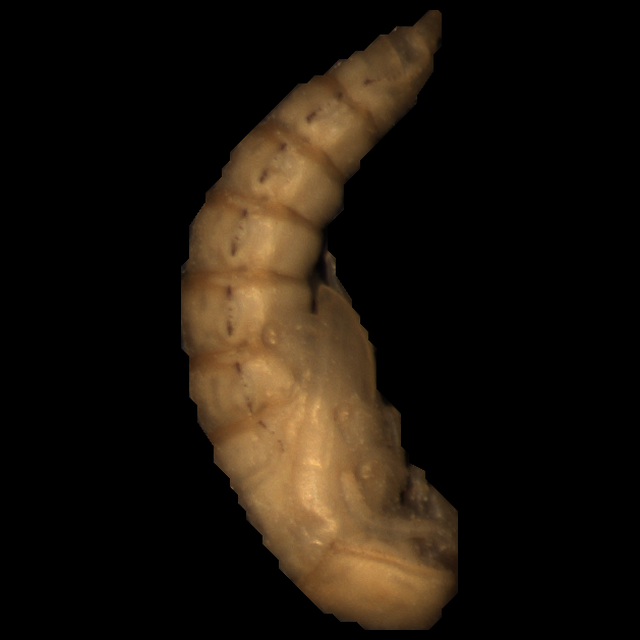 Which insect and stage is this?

mealworm pupa
